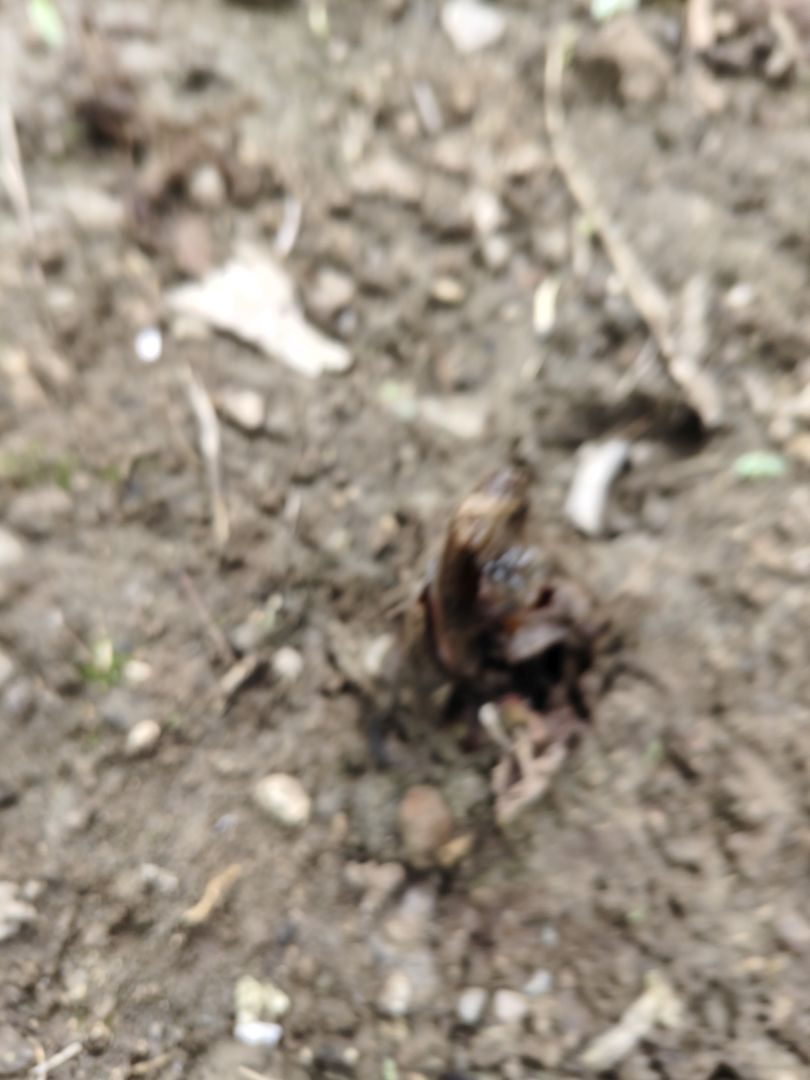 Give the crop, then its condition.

taro, root rot
